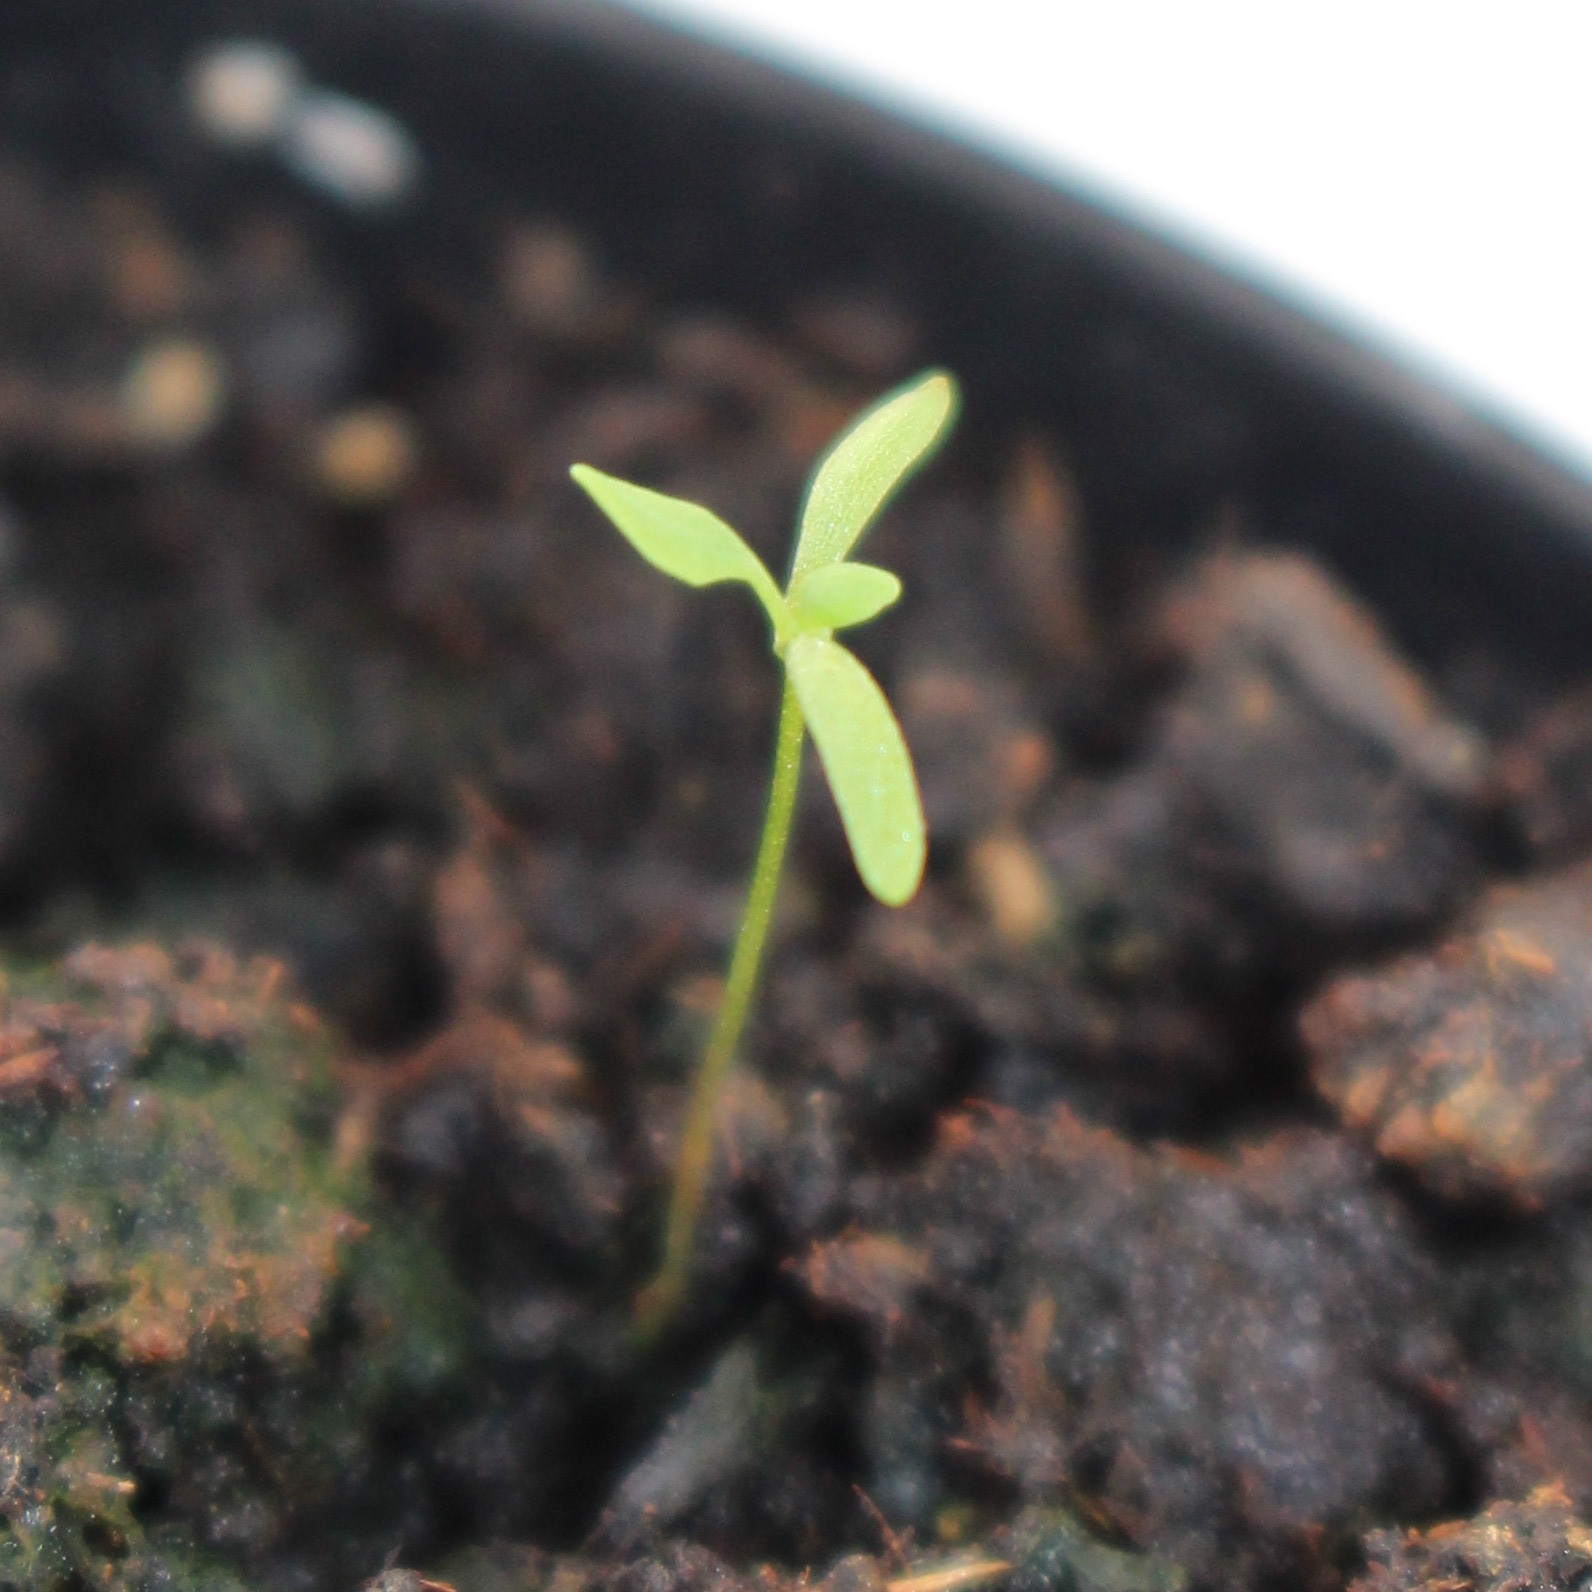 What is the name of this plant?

Papaver rhoeas
